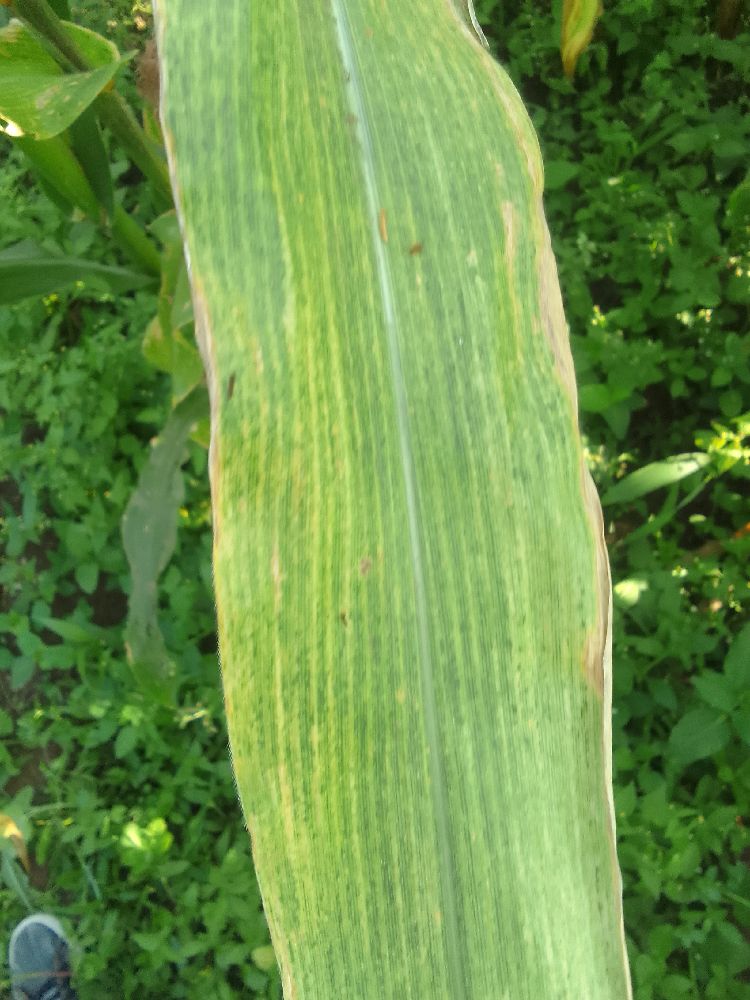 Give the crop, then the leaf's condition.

maize, maize lethal necrosis
